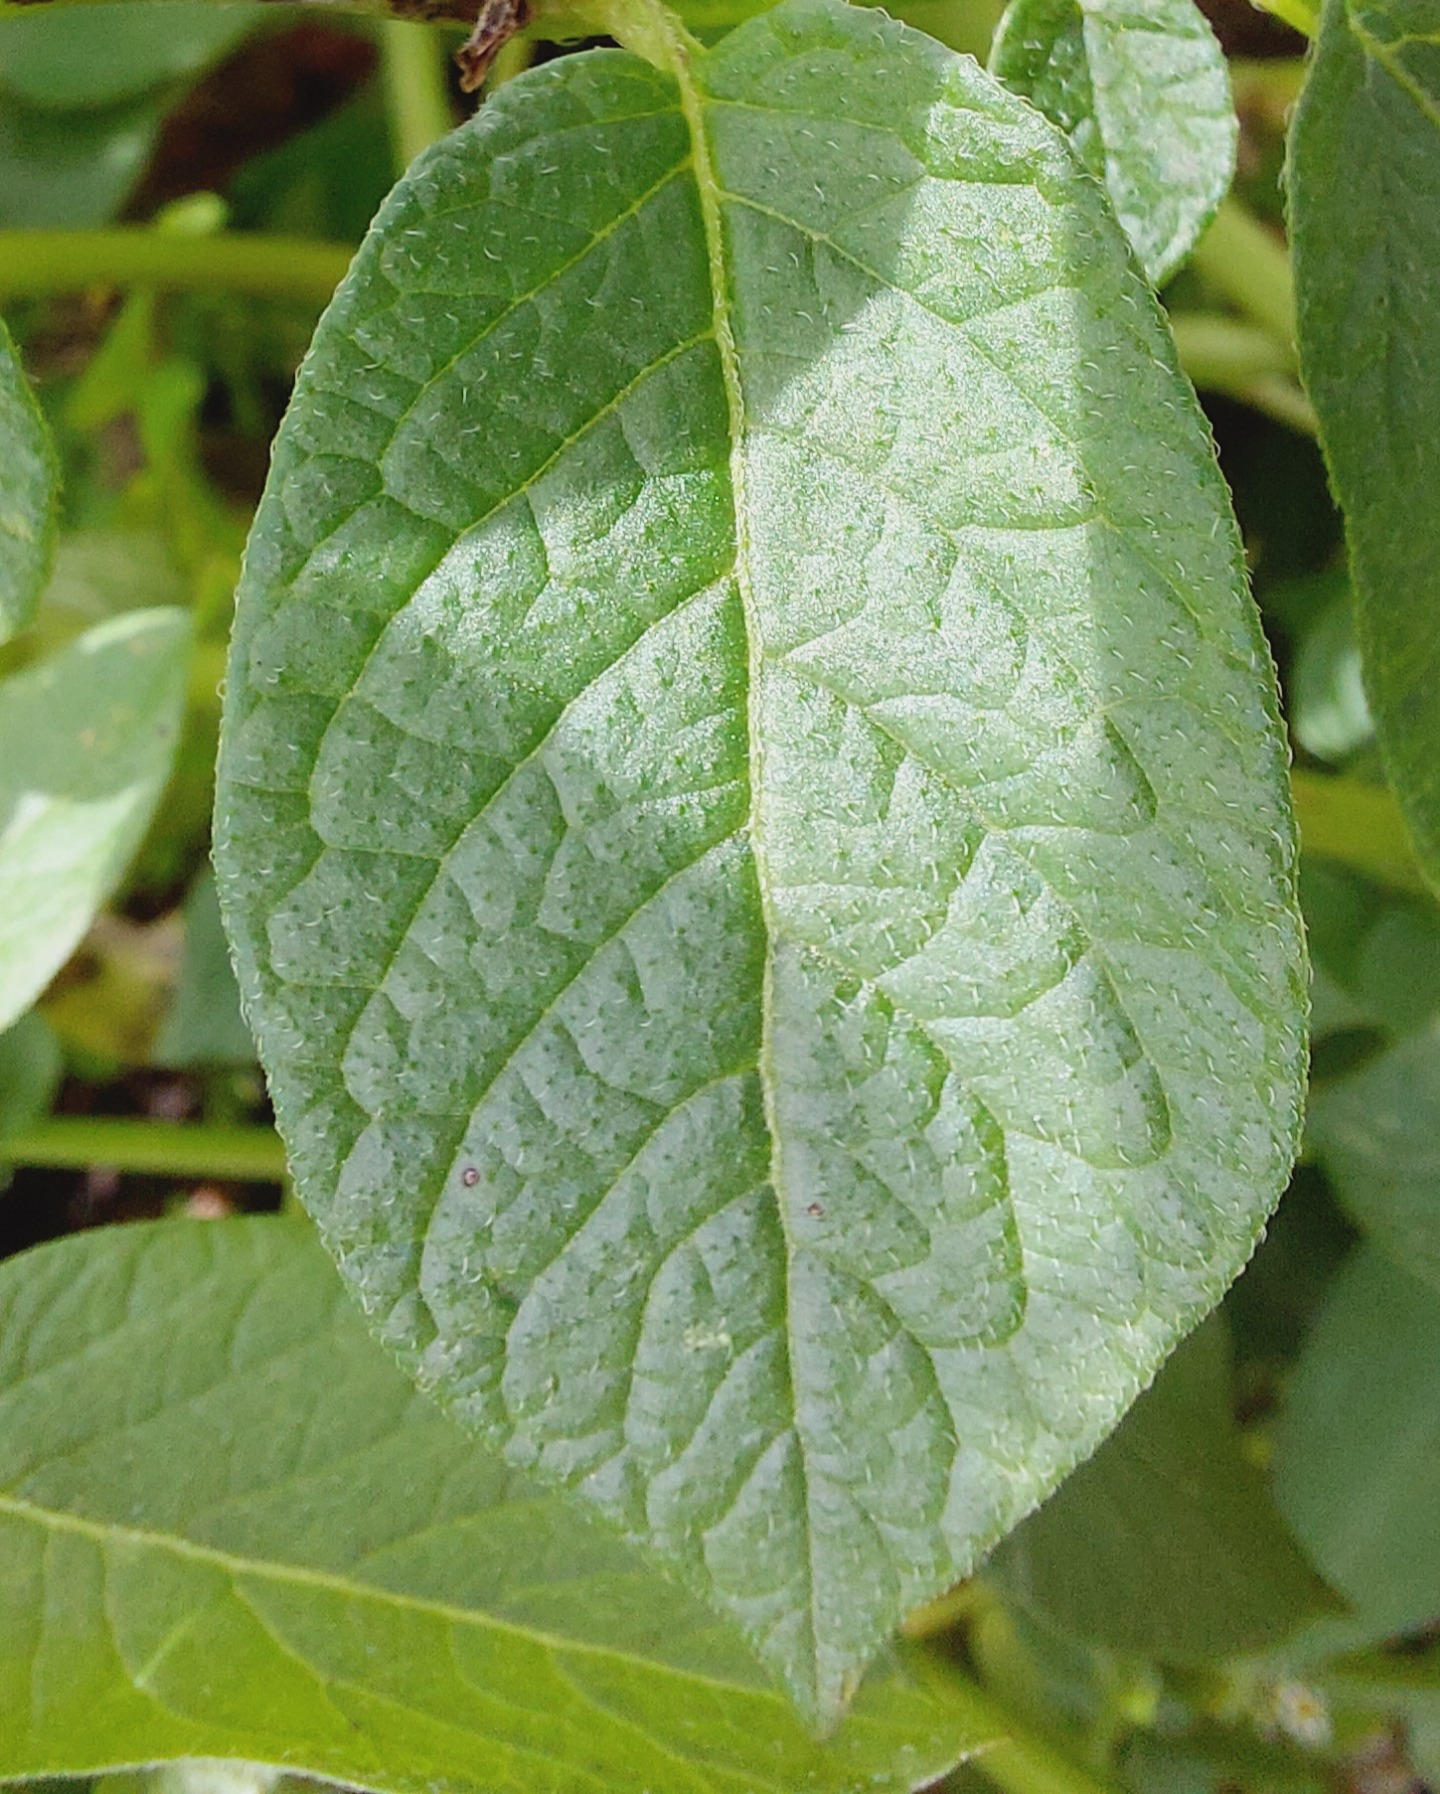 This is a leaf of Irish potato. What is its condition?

healthy
